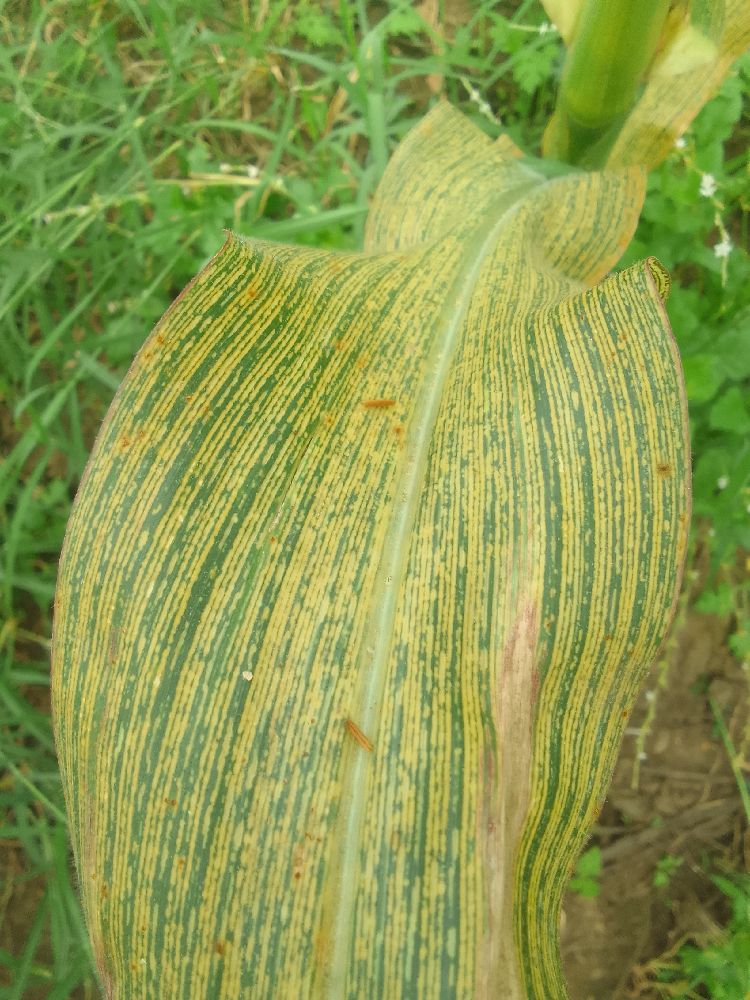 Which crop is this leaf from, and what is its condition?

maize, maize streak virus
